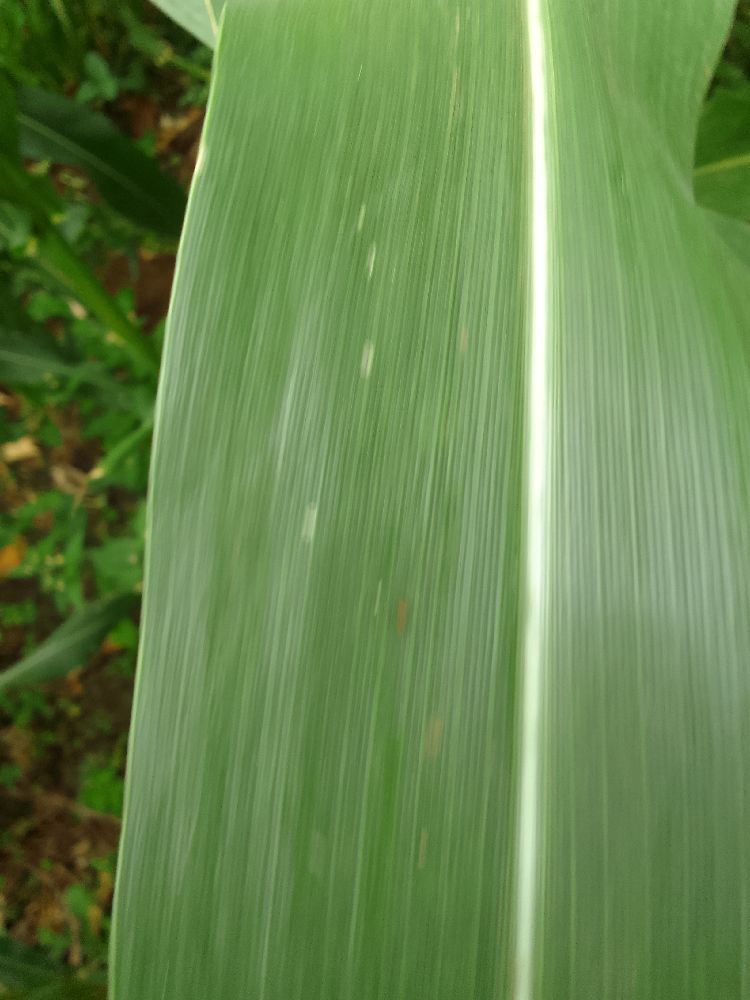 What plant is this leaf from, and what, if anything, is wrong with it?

maize, healthy
